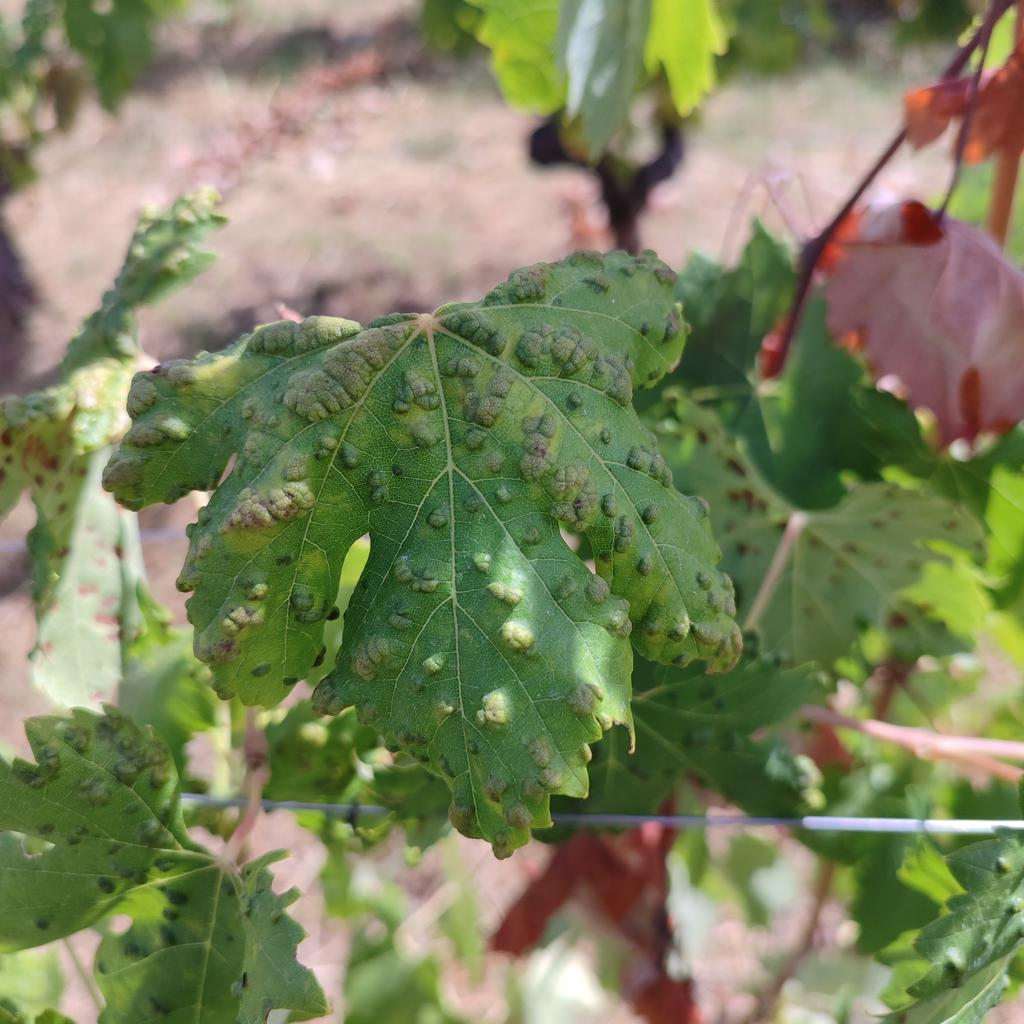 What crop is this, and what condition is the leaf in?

grapevine, erineum mite
